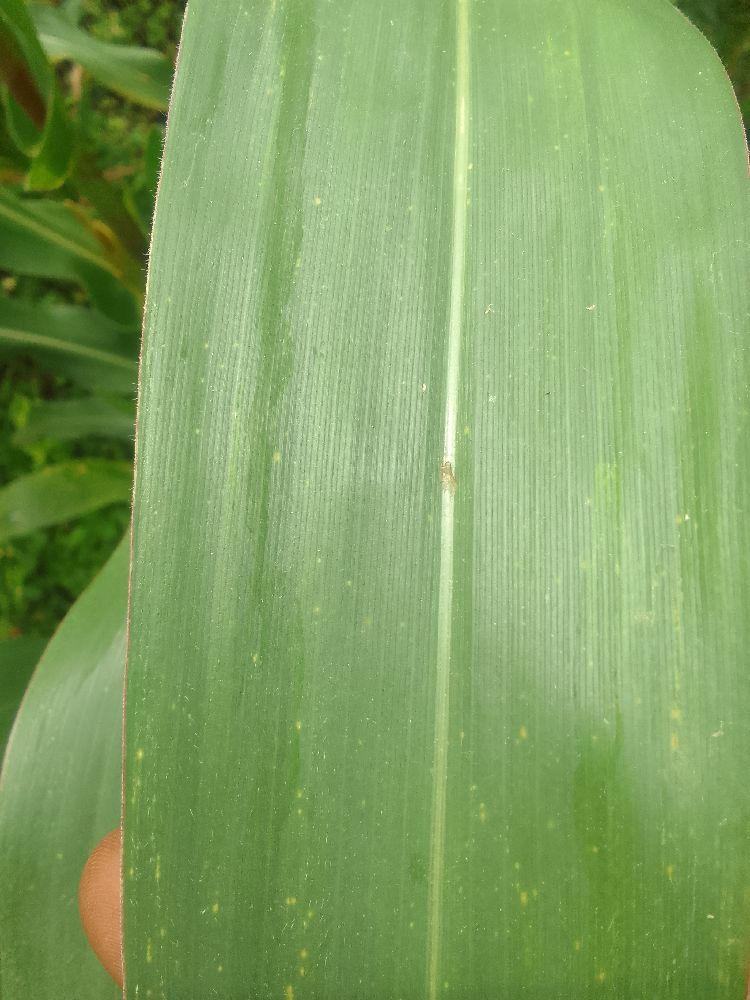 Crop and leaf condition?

maize, healthy
